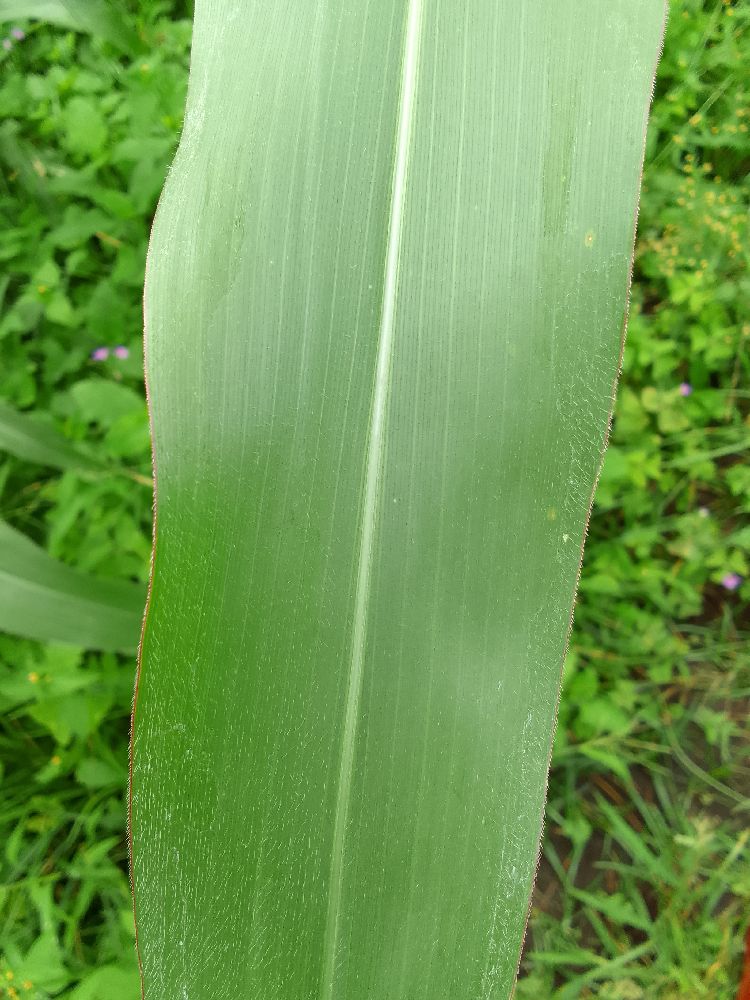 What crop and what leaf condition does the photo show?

maize, healthy
